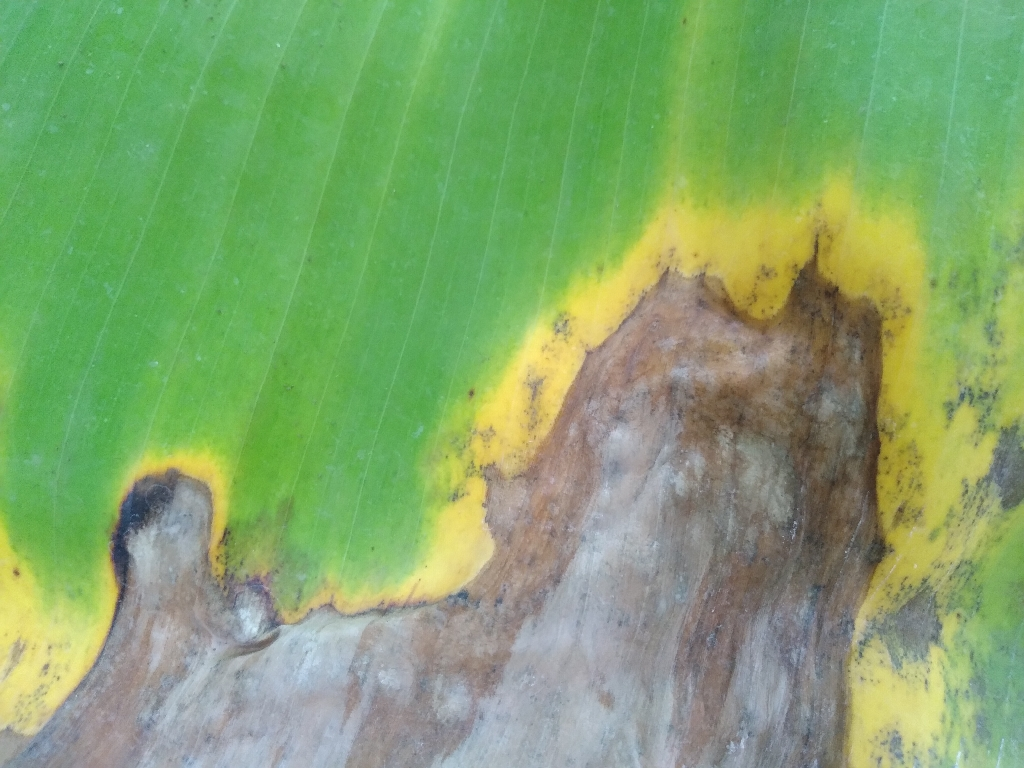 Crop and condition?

banana, black sigatoka
